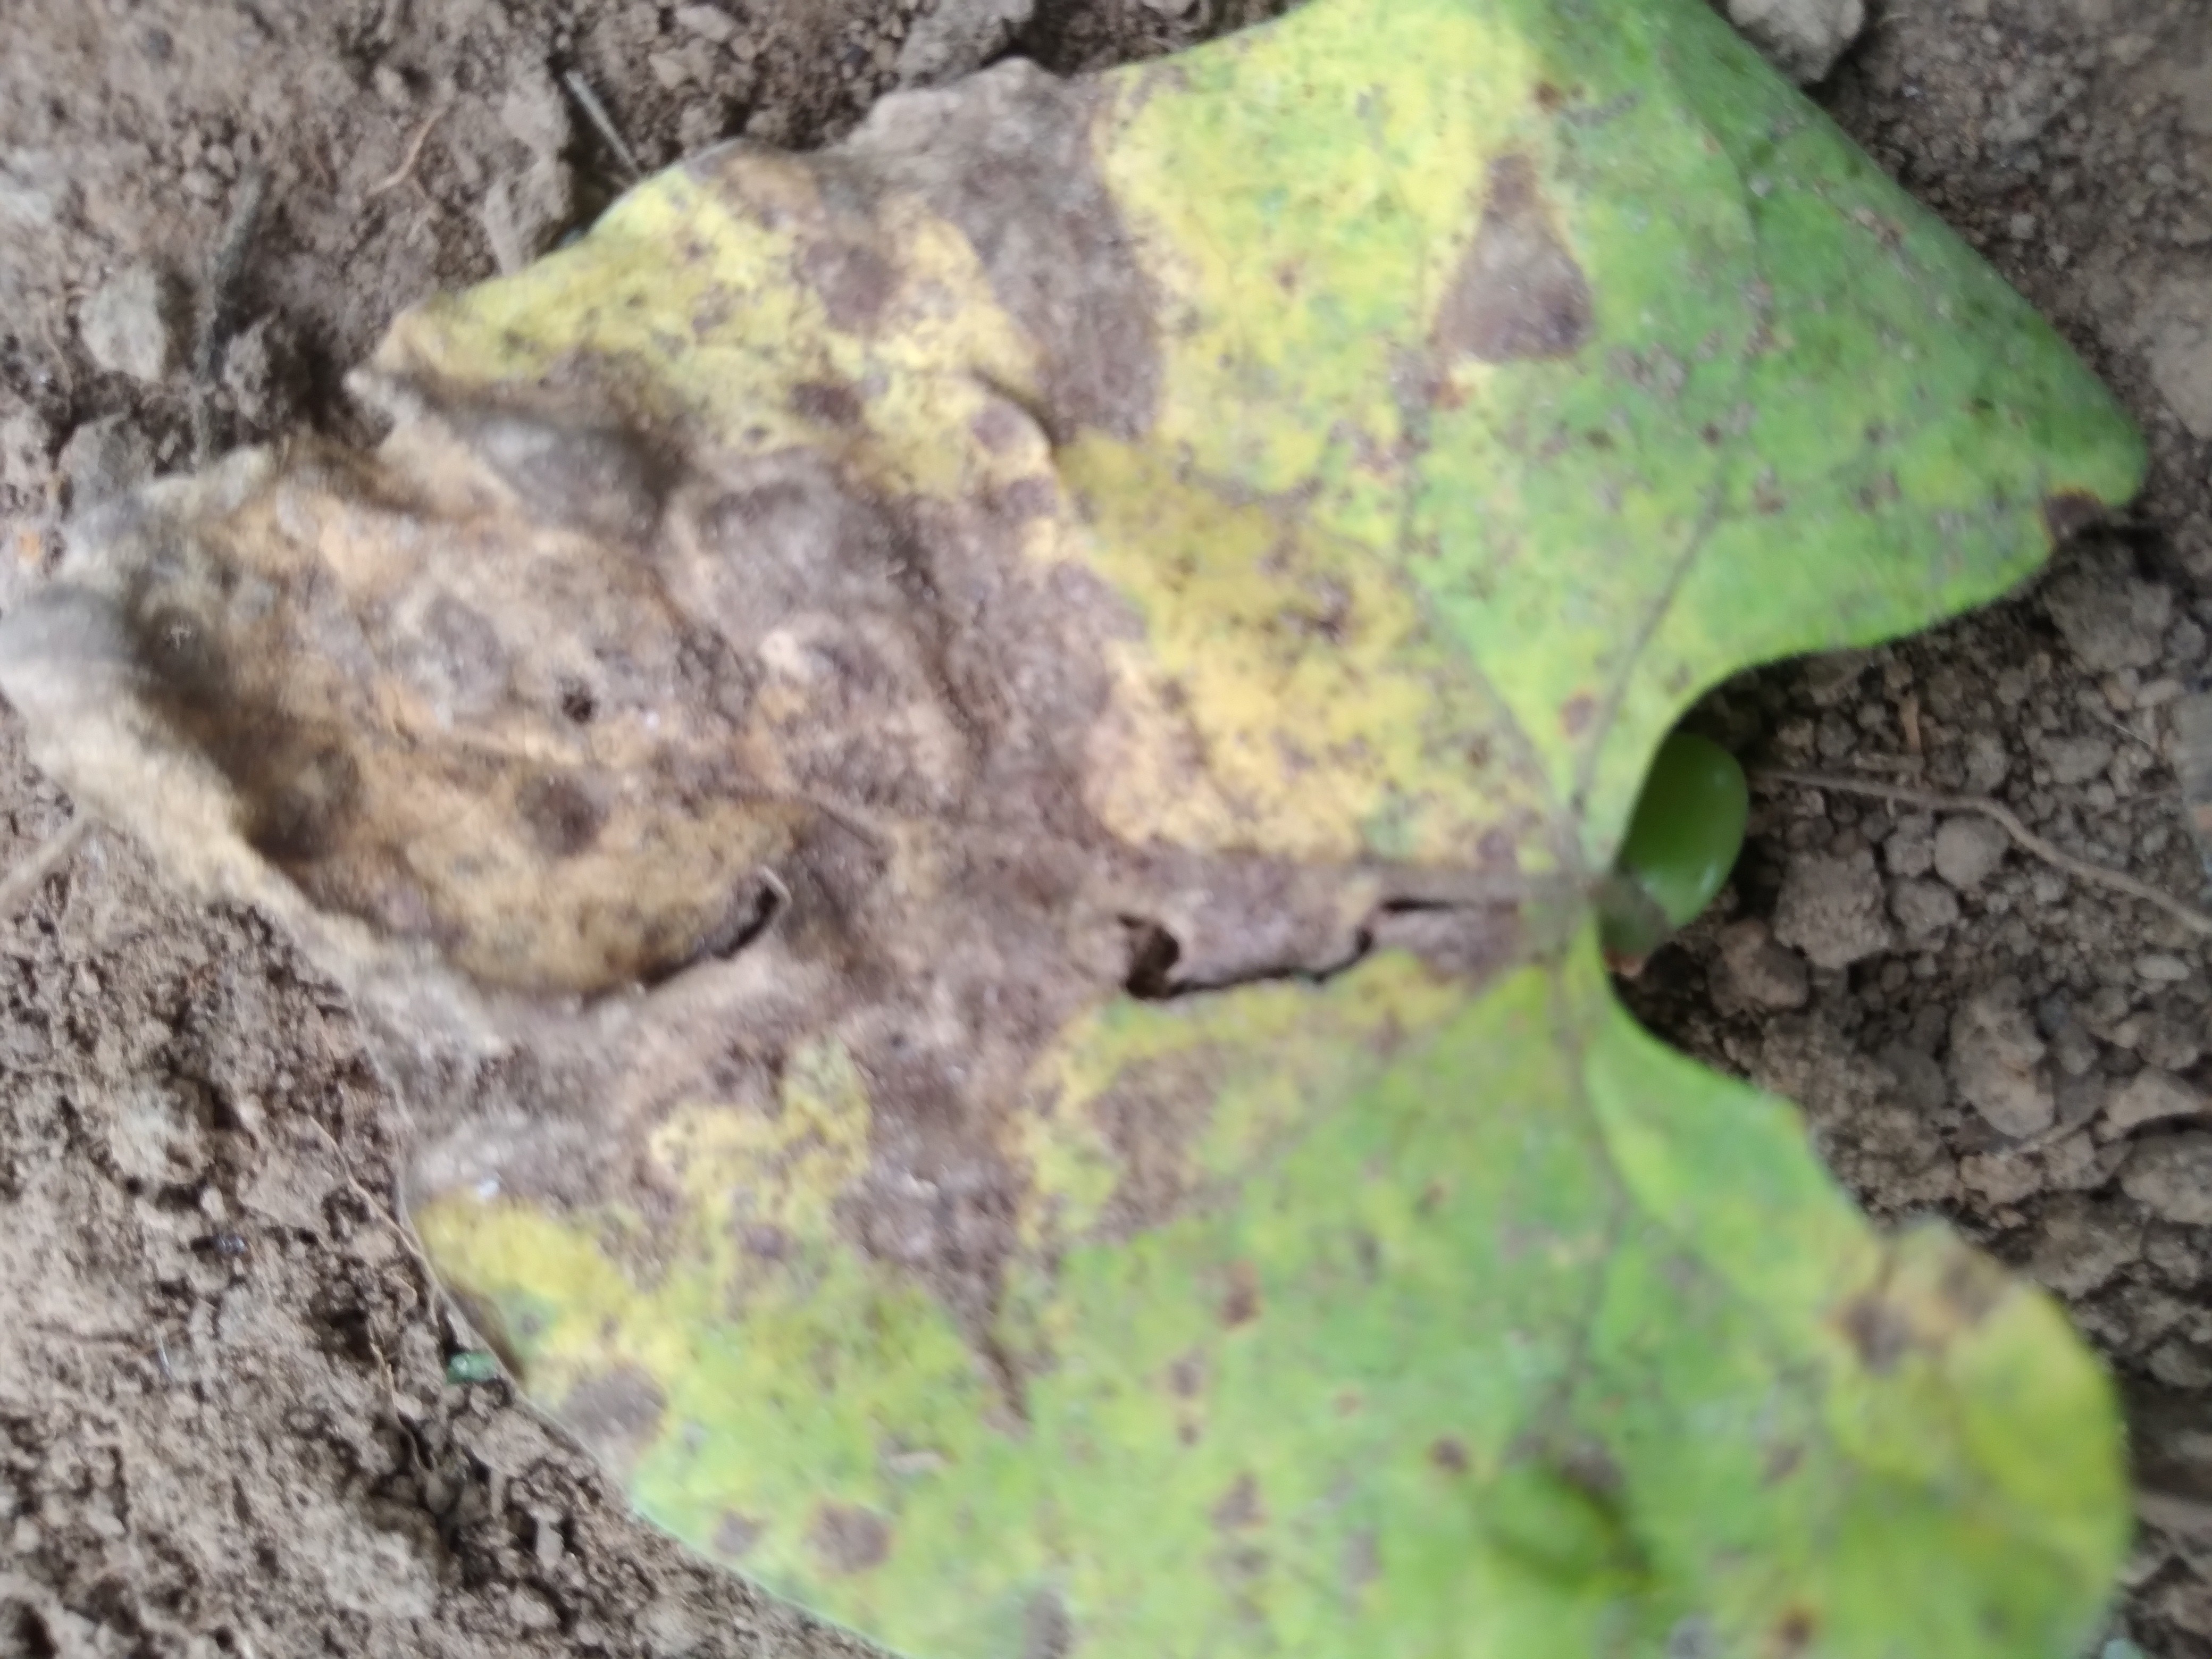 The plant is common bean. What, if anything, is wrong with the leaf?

rust
